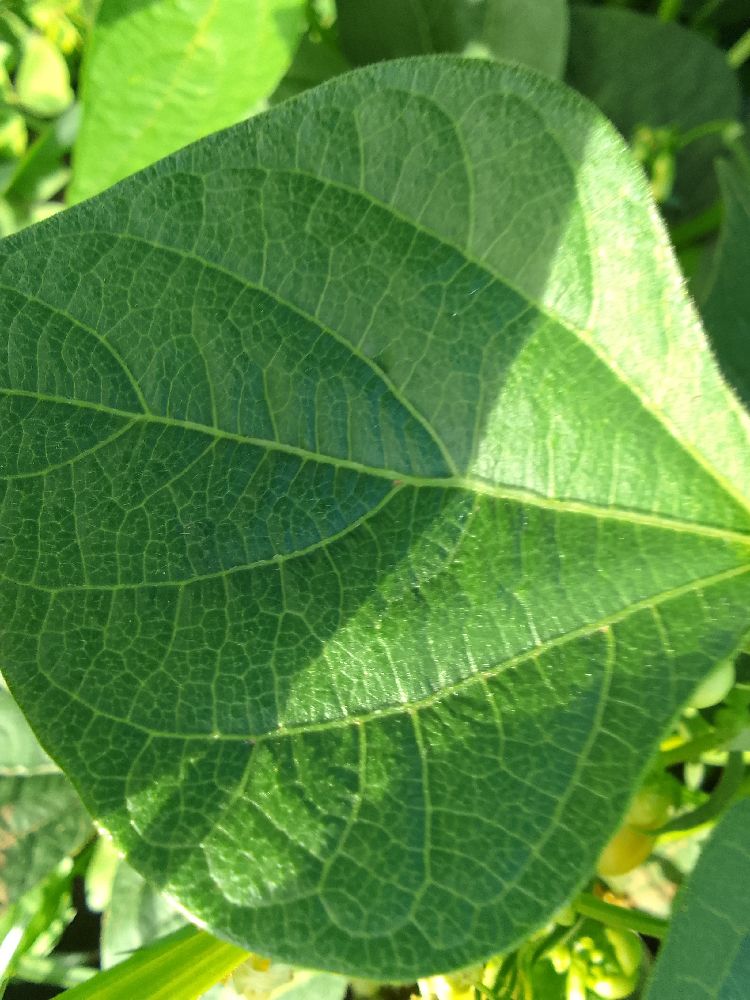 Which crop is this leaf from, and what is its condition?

common bean, healthy
